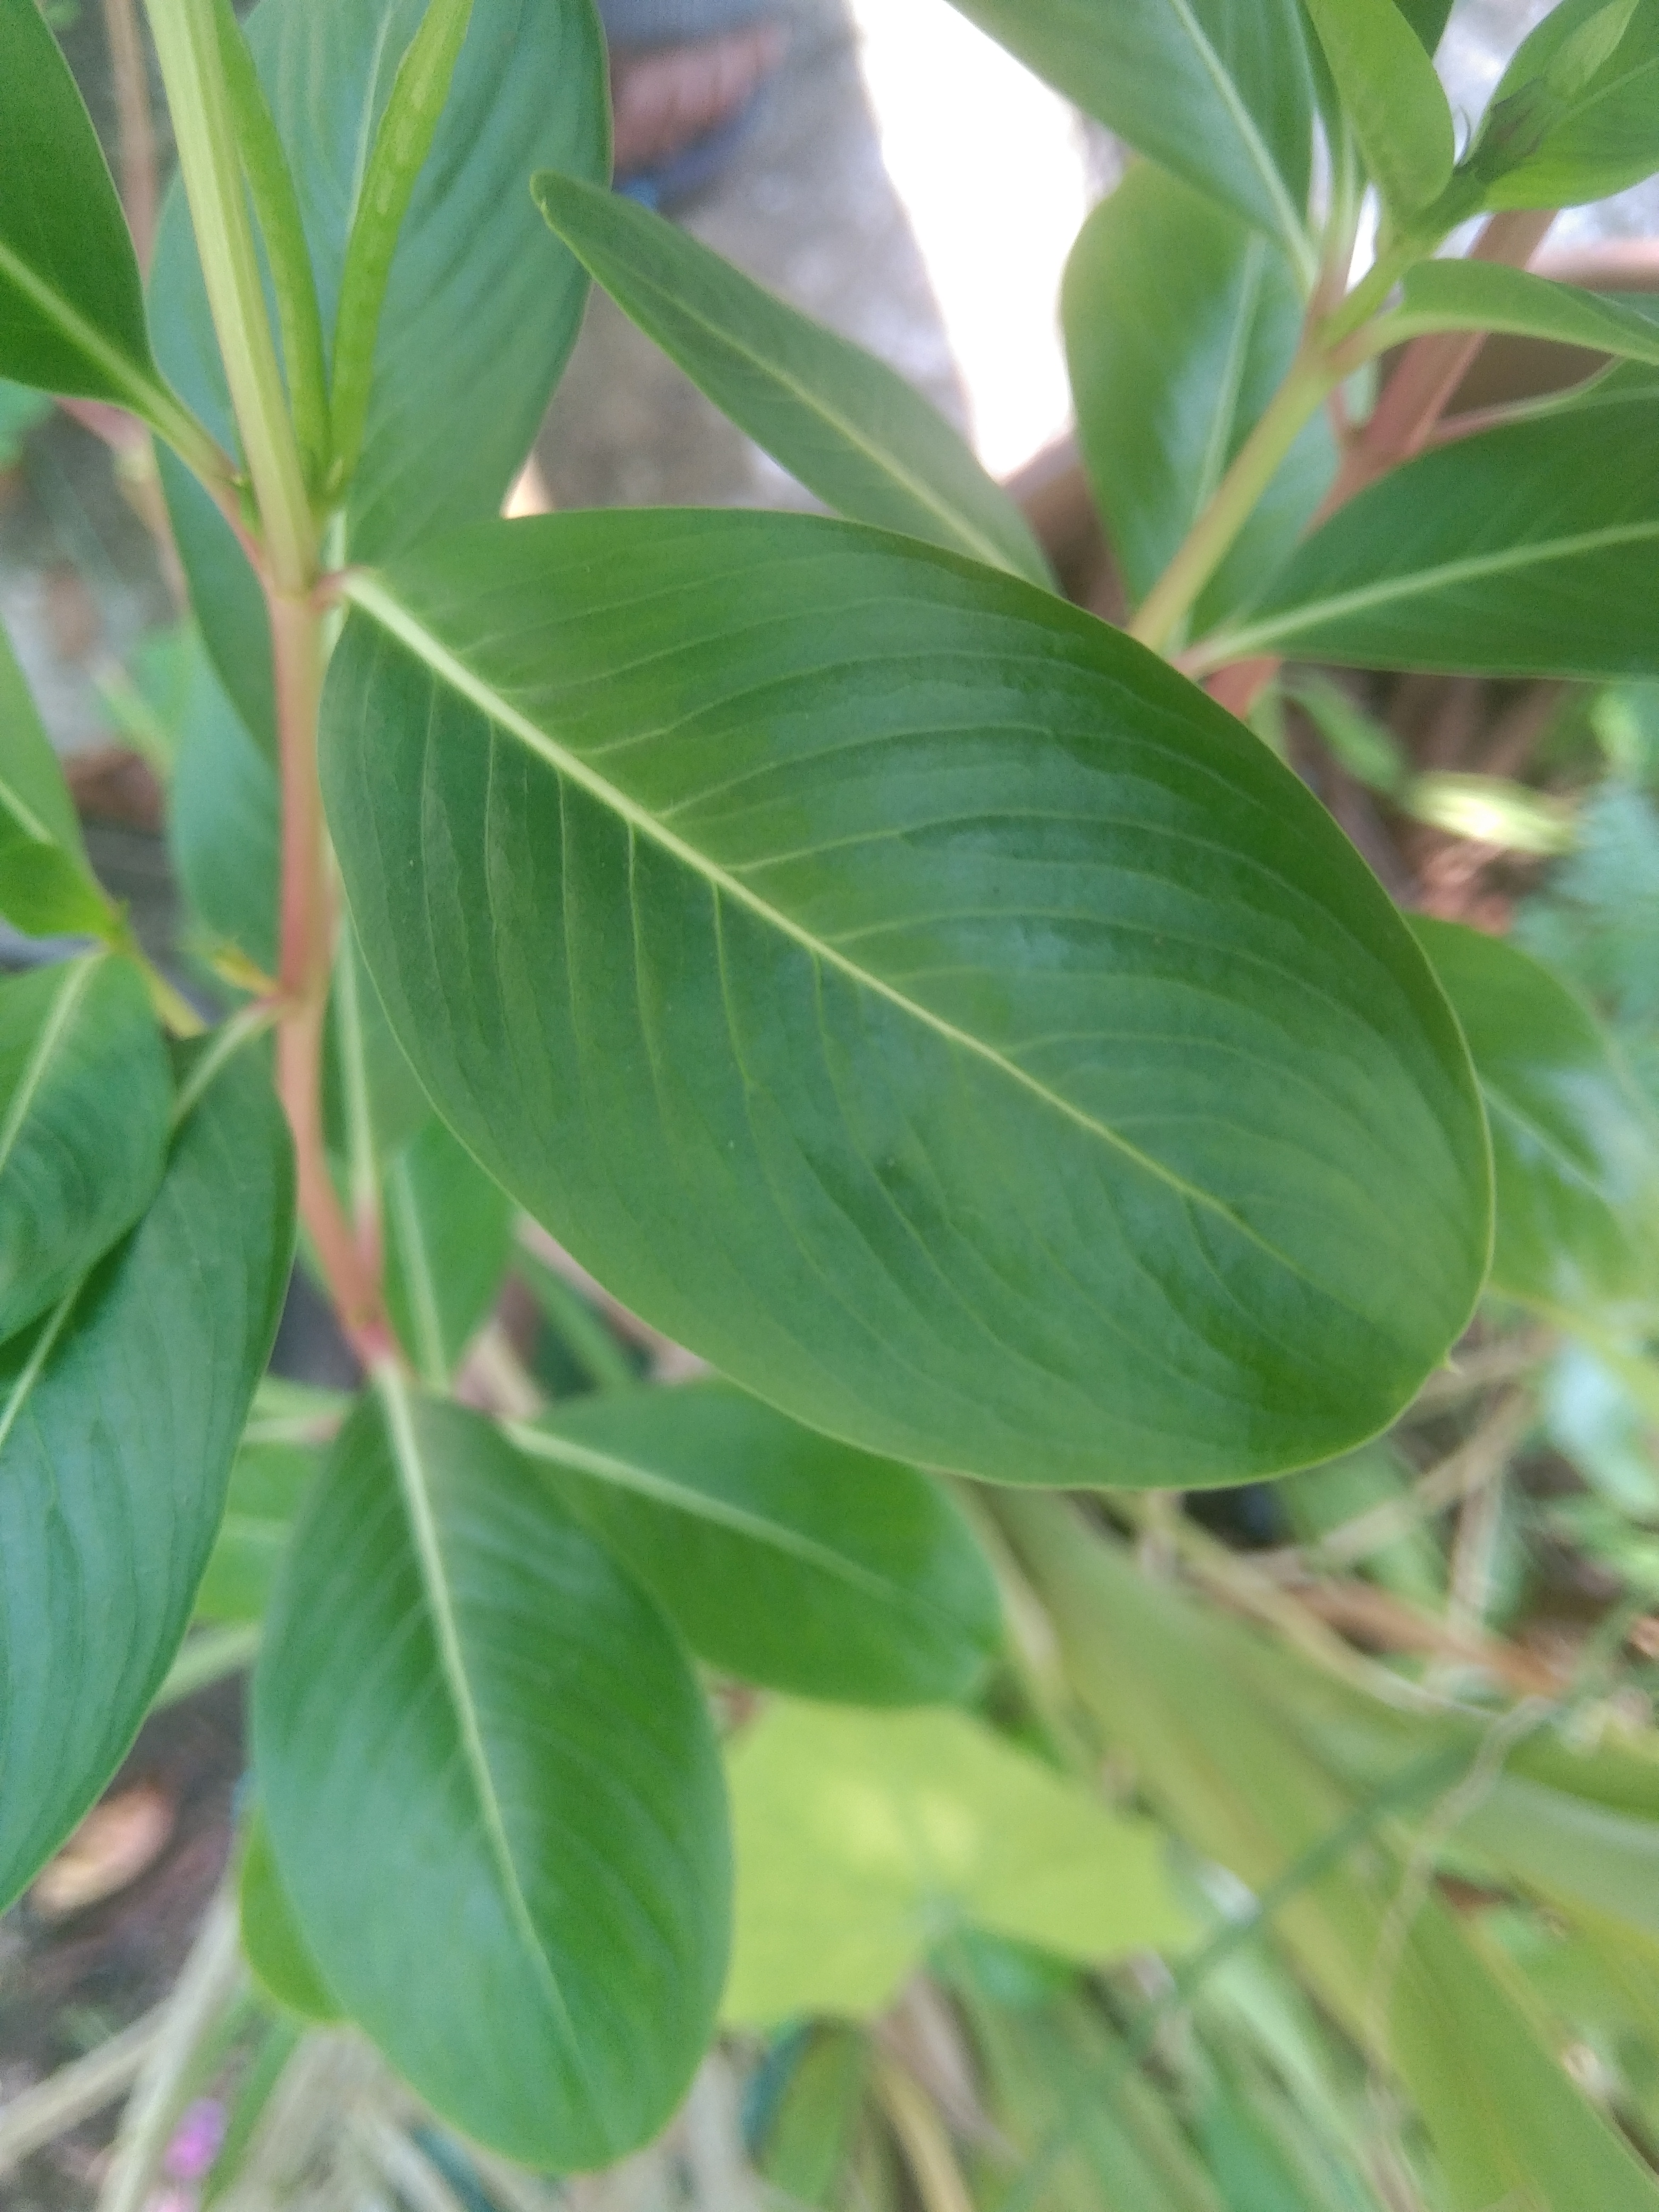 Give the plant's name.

rose periwinkle
